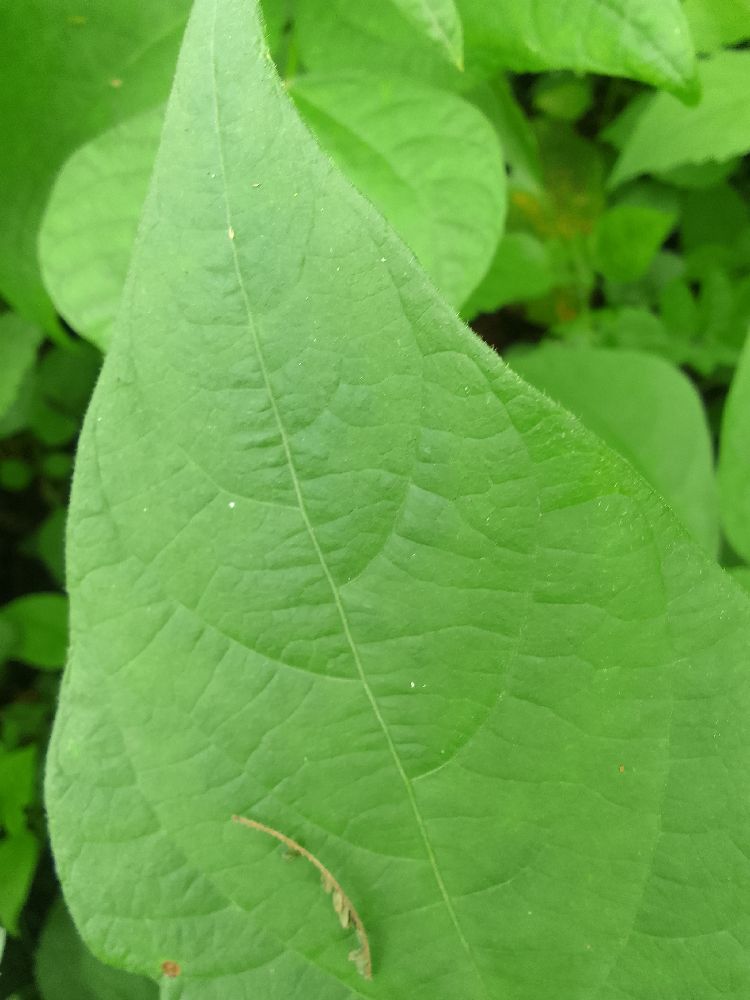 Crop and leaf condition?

common bean, healthy
